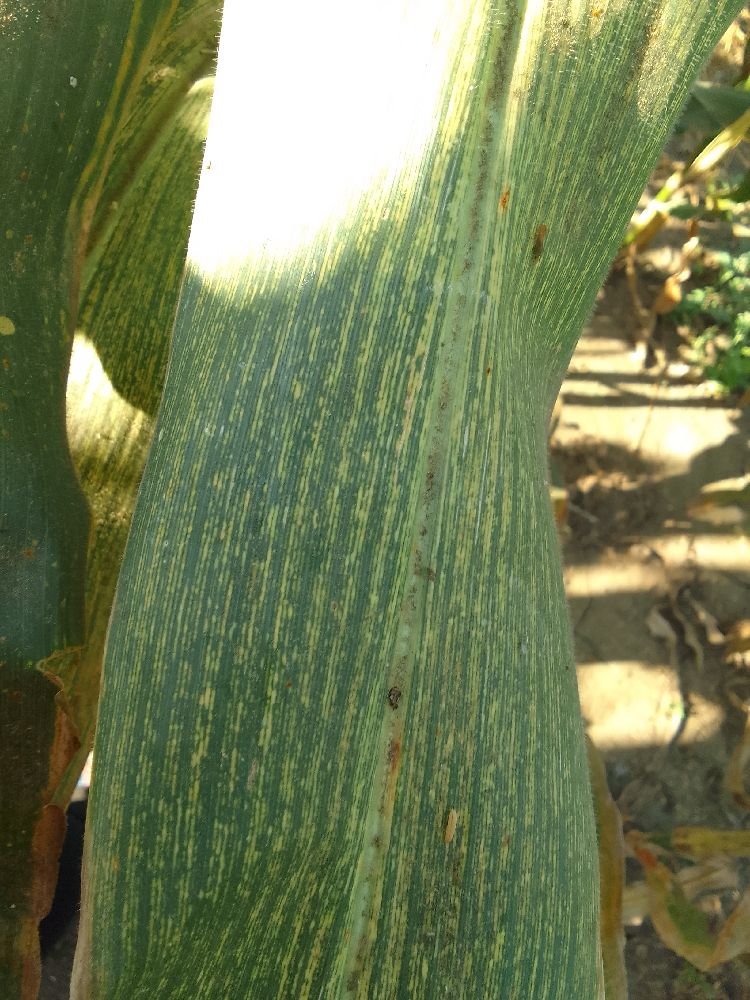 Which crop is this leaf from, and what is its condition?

maize, maize streak virus
